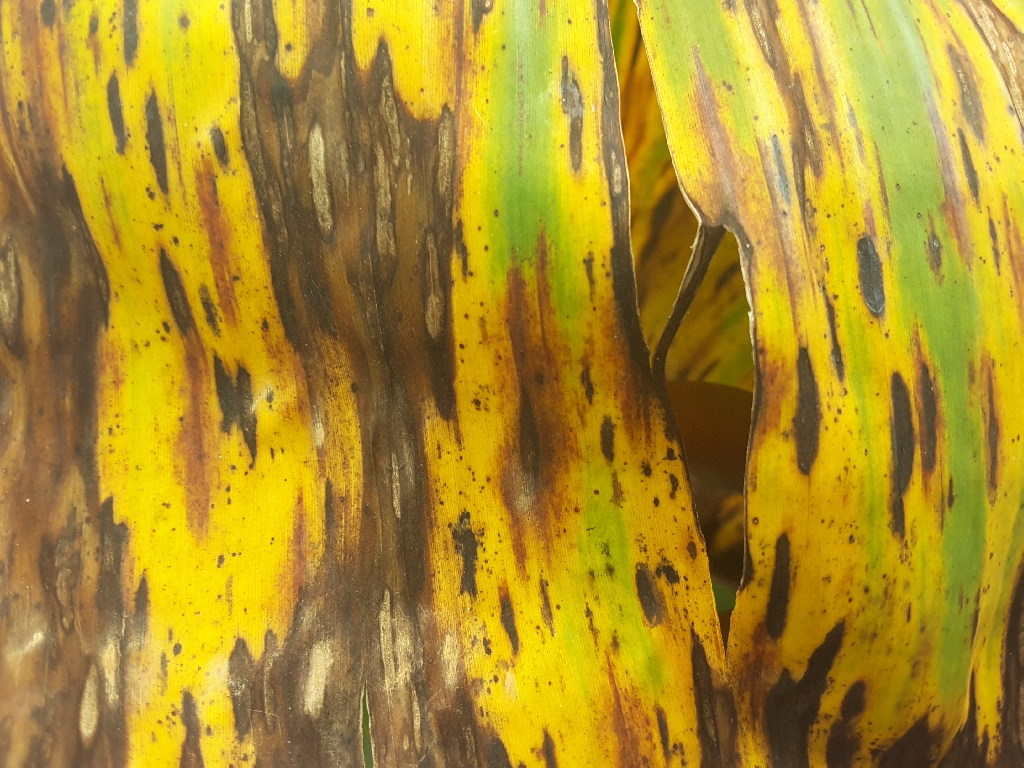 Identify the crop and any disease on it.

banana, black sigatoka
